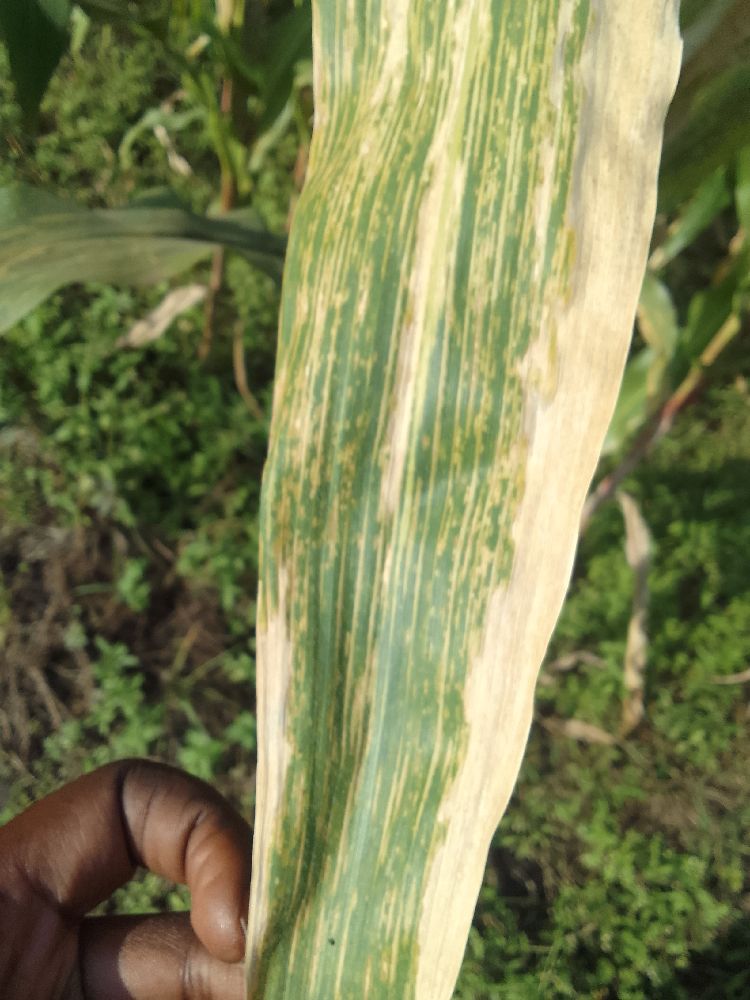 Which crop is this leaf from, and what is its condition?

maize, maize lethal necrosis
